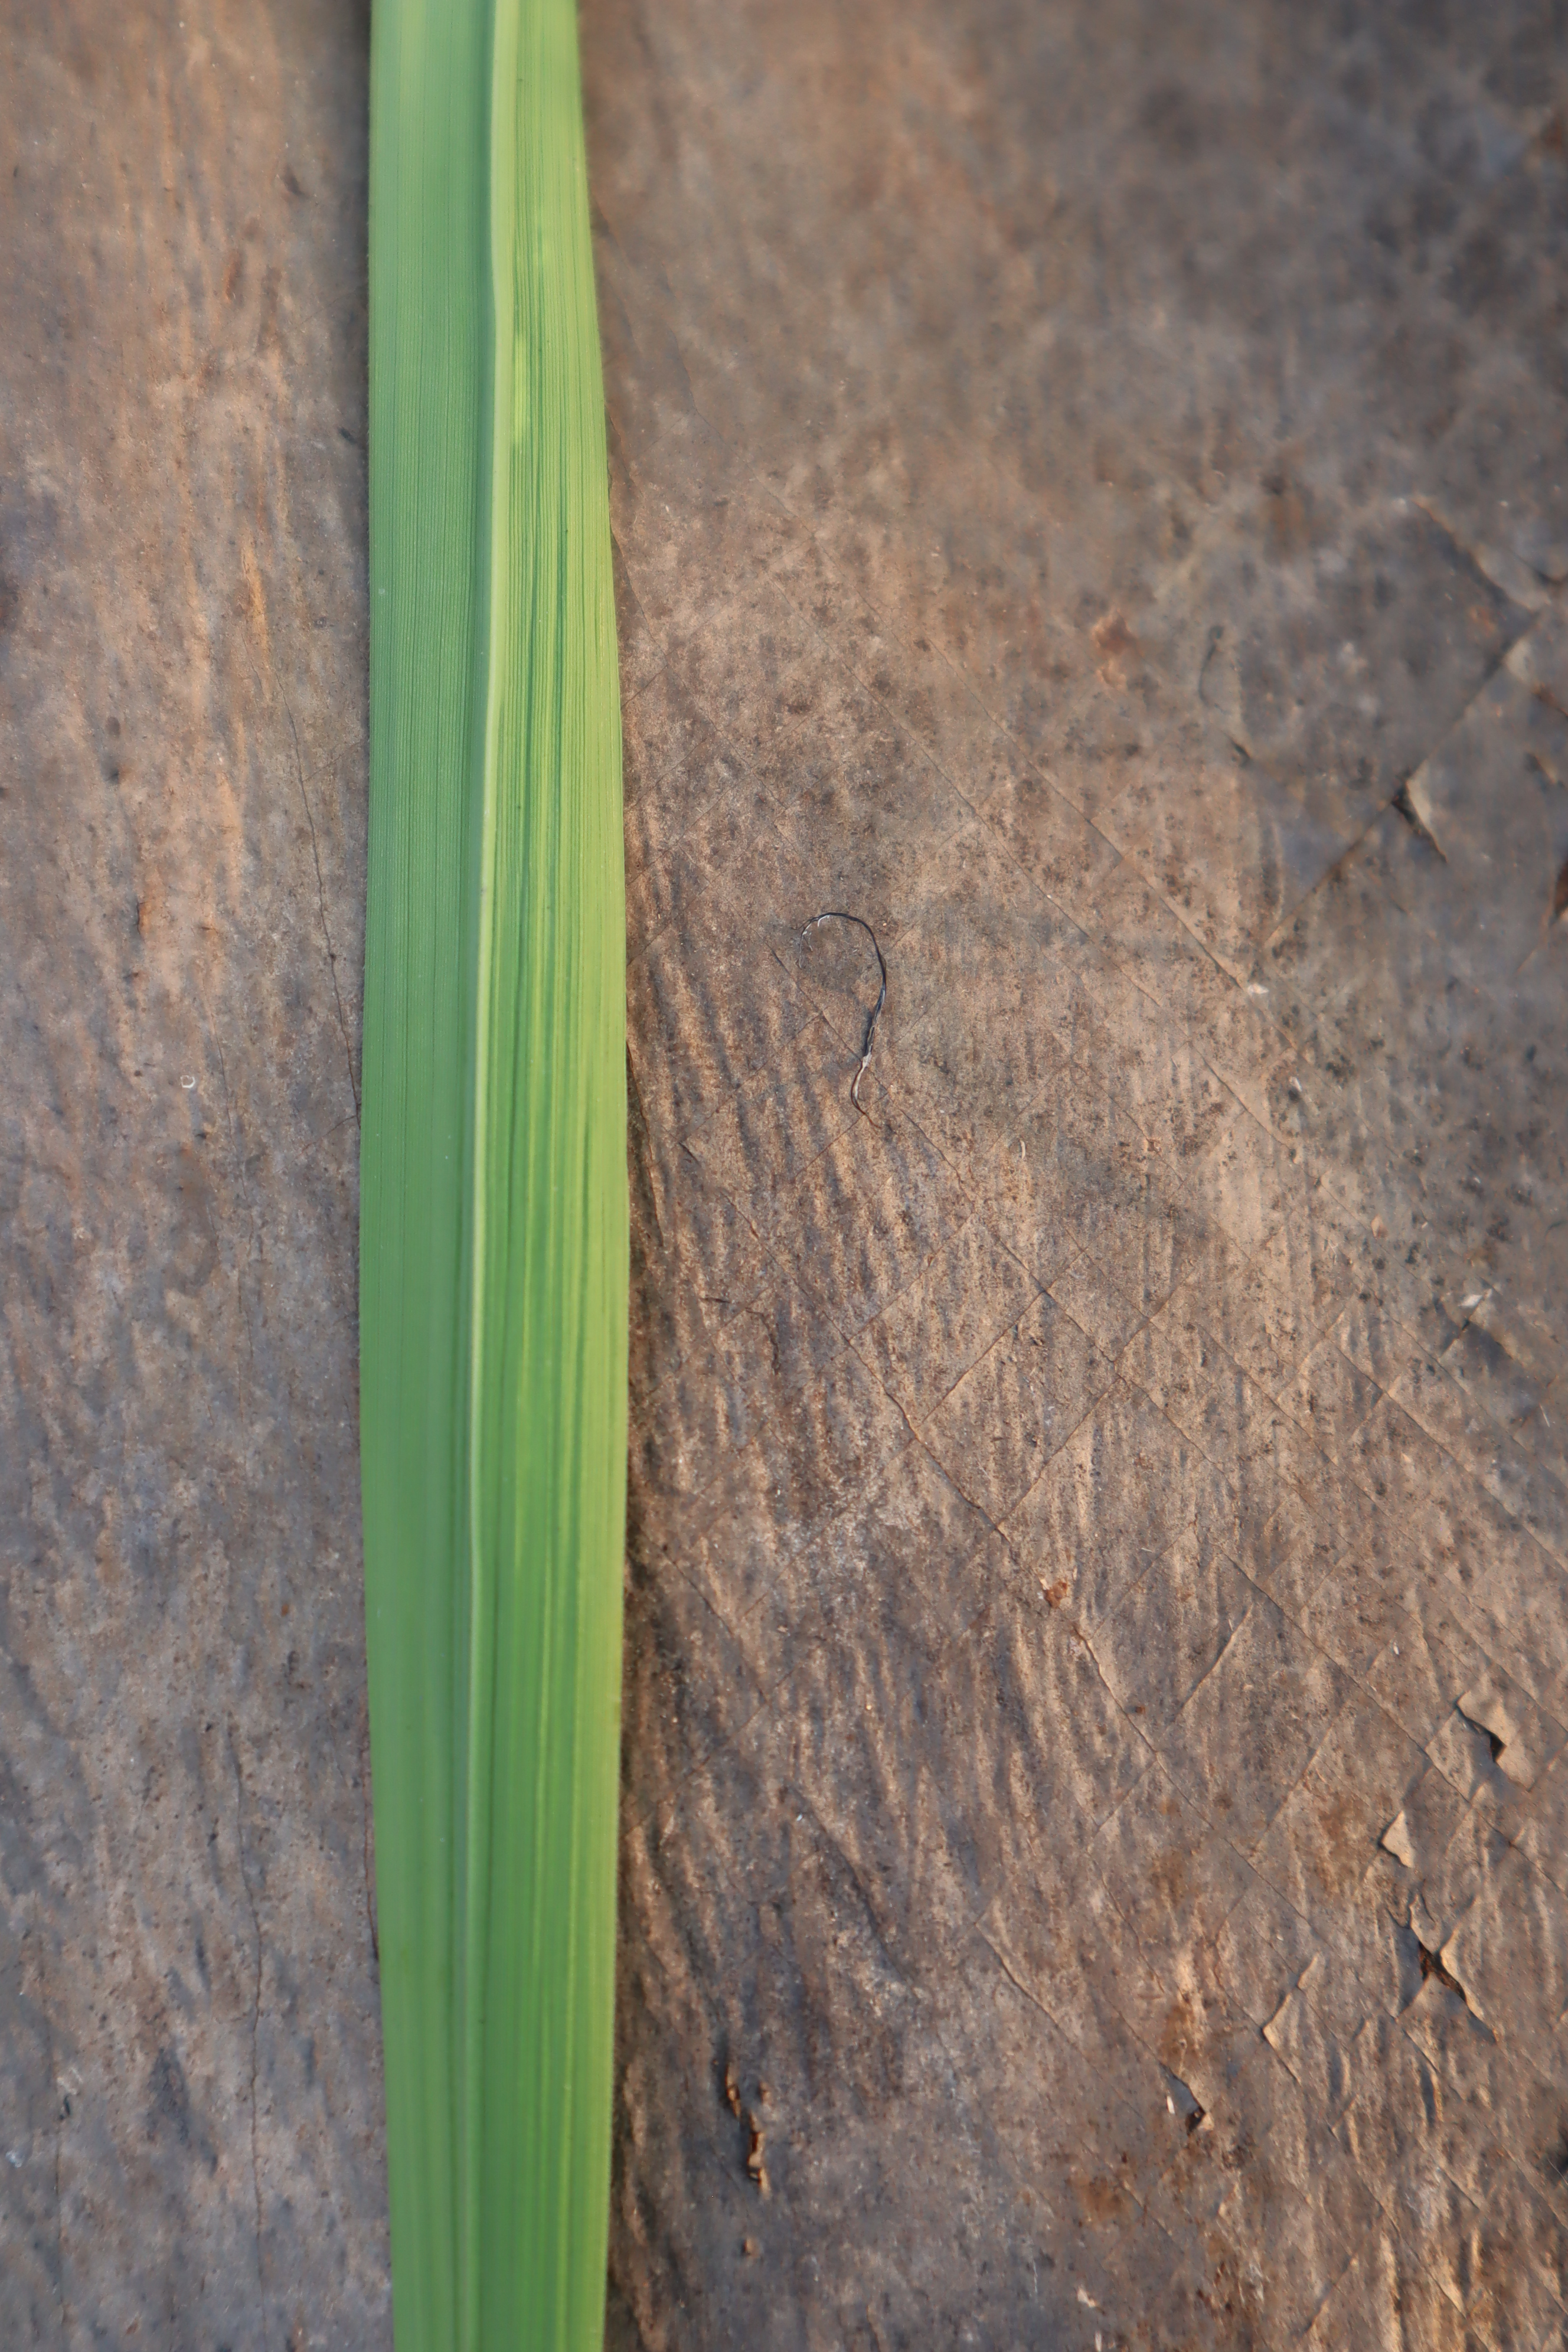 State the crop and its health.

rice, healthy leaves
